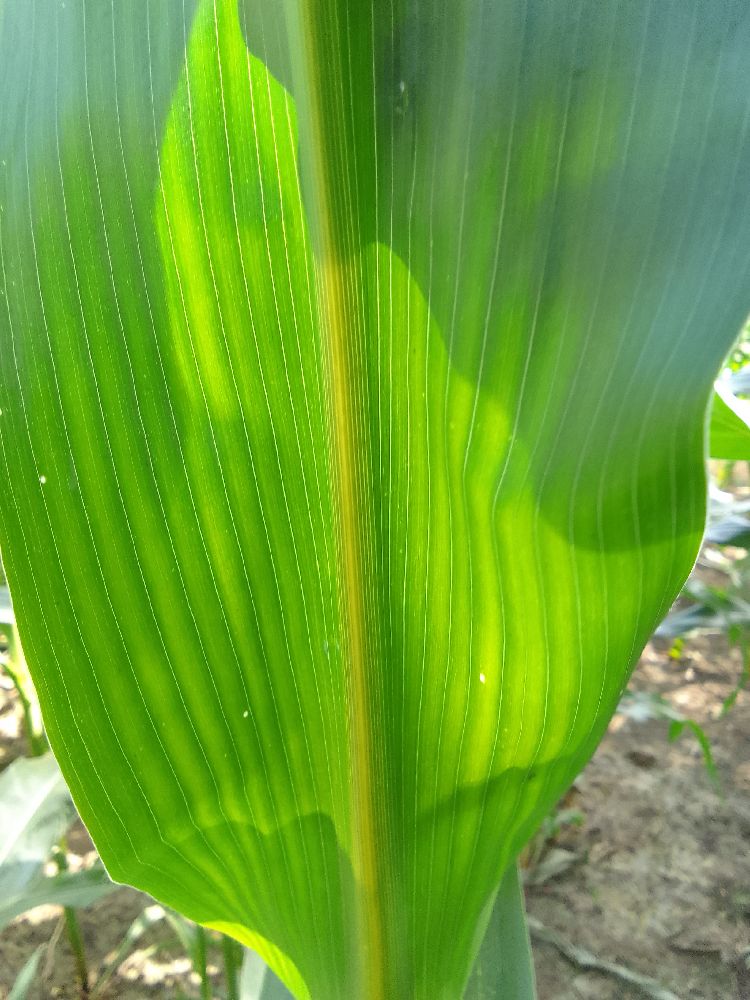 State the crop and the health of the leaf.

maize, healthy
